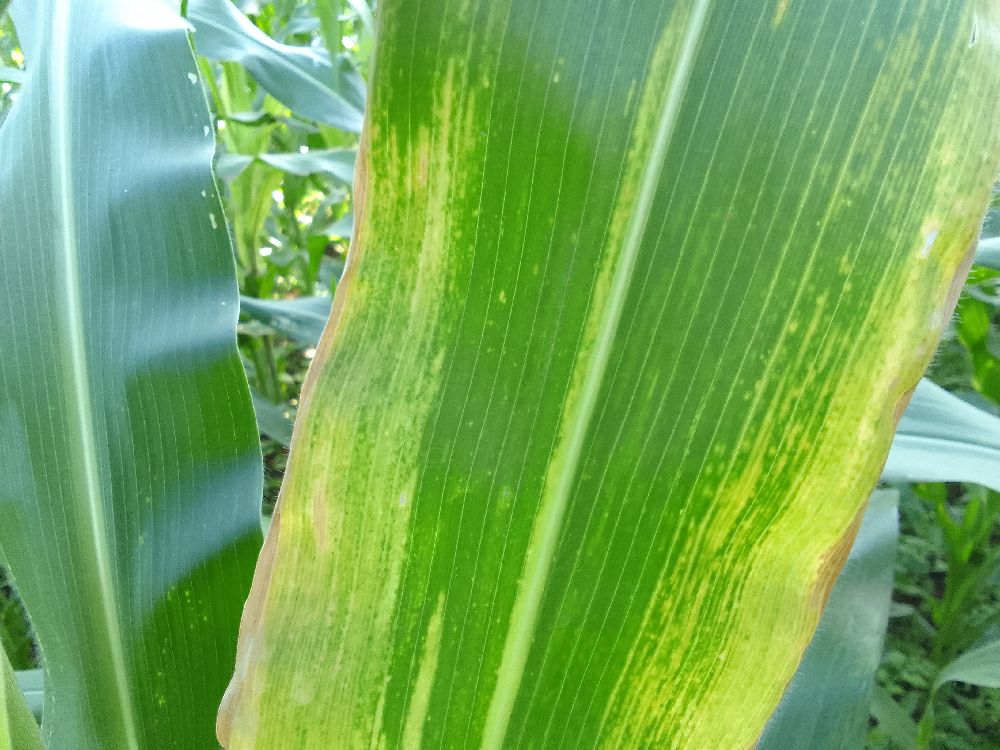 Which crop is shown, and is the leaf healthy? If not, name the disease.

maize, maize lethal necrosis
